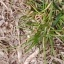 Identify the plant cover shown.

grass
